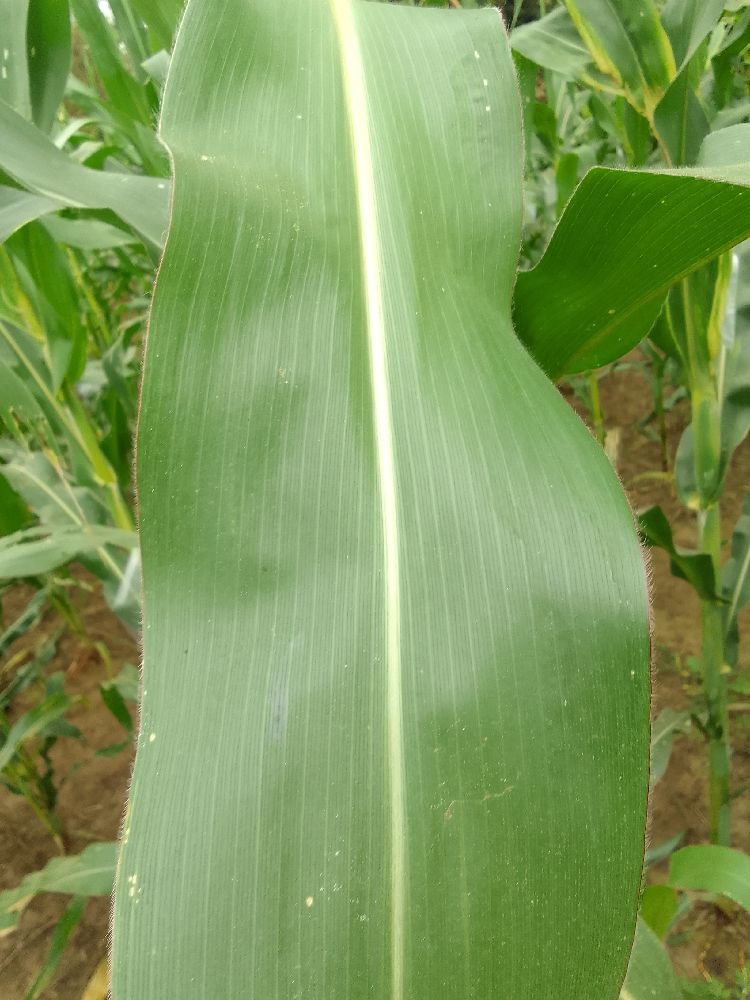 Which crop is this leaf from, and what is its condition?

maize, healthy
